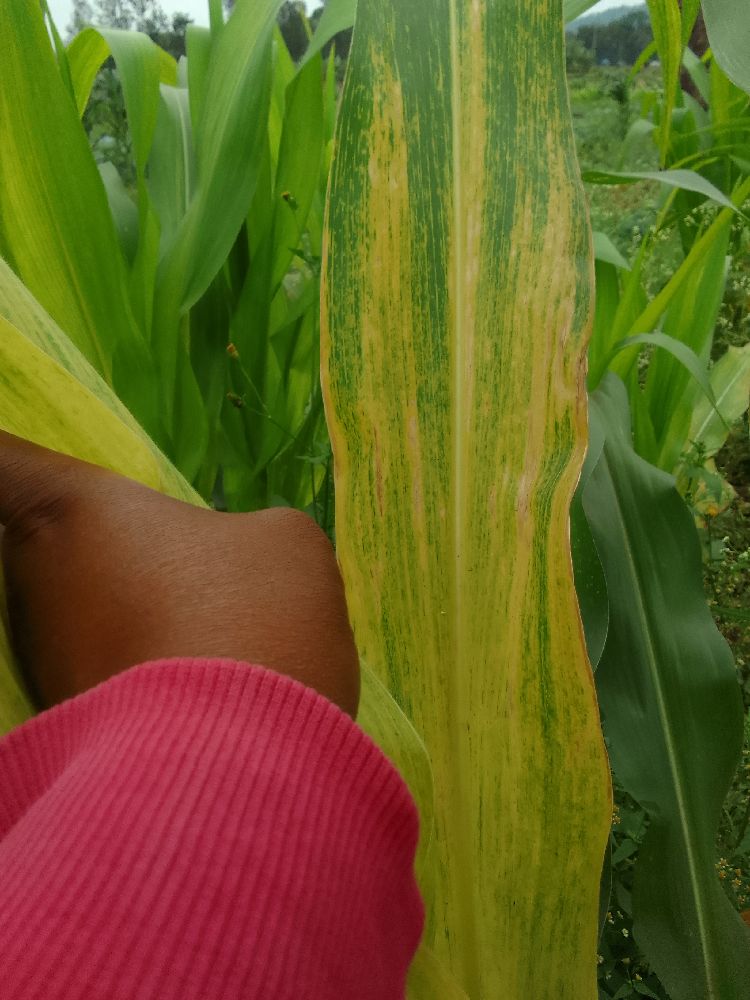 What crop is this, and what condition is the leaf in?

maize, maize lethal necrosis
